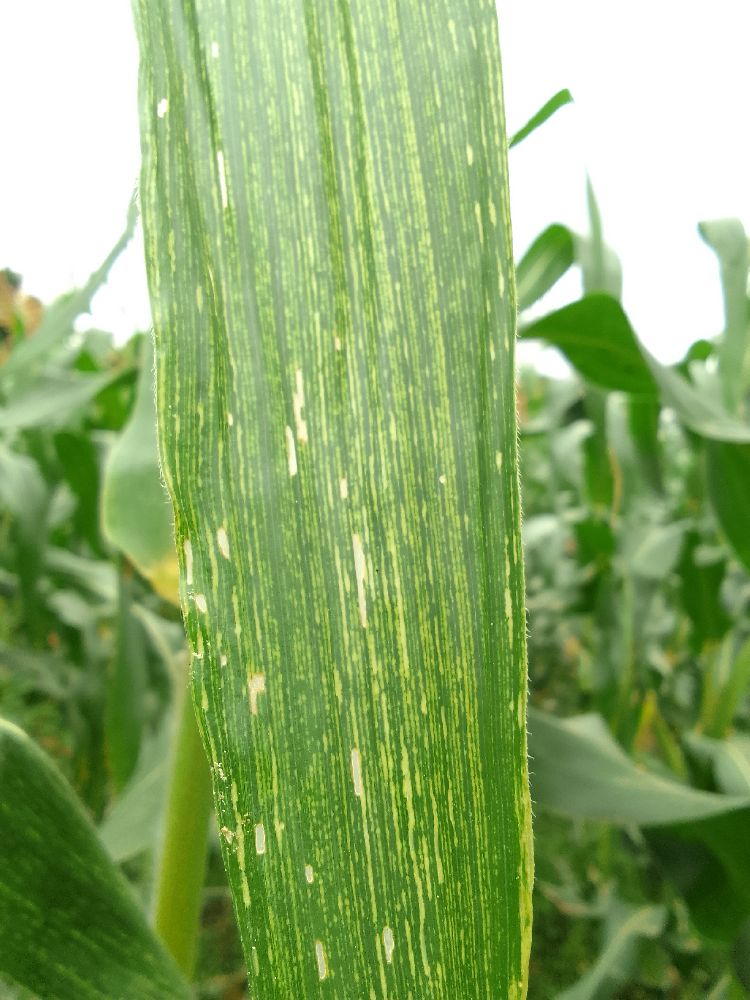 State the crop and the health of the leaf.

maize, maize streak virus
